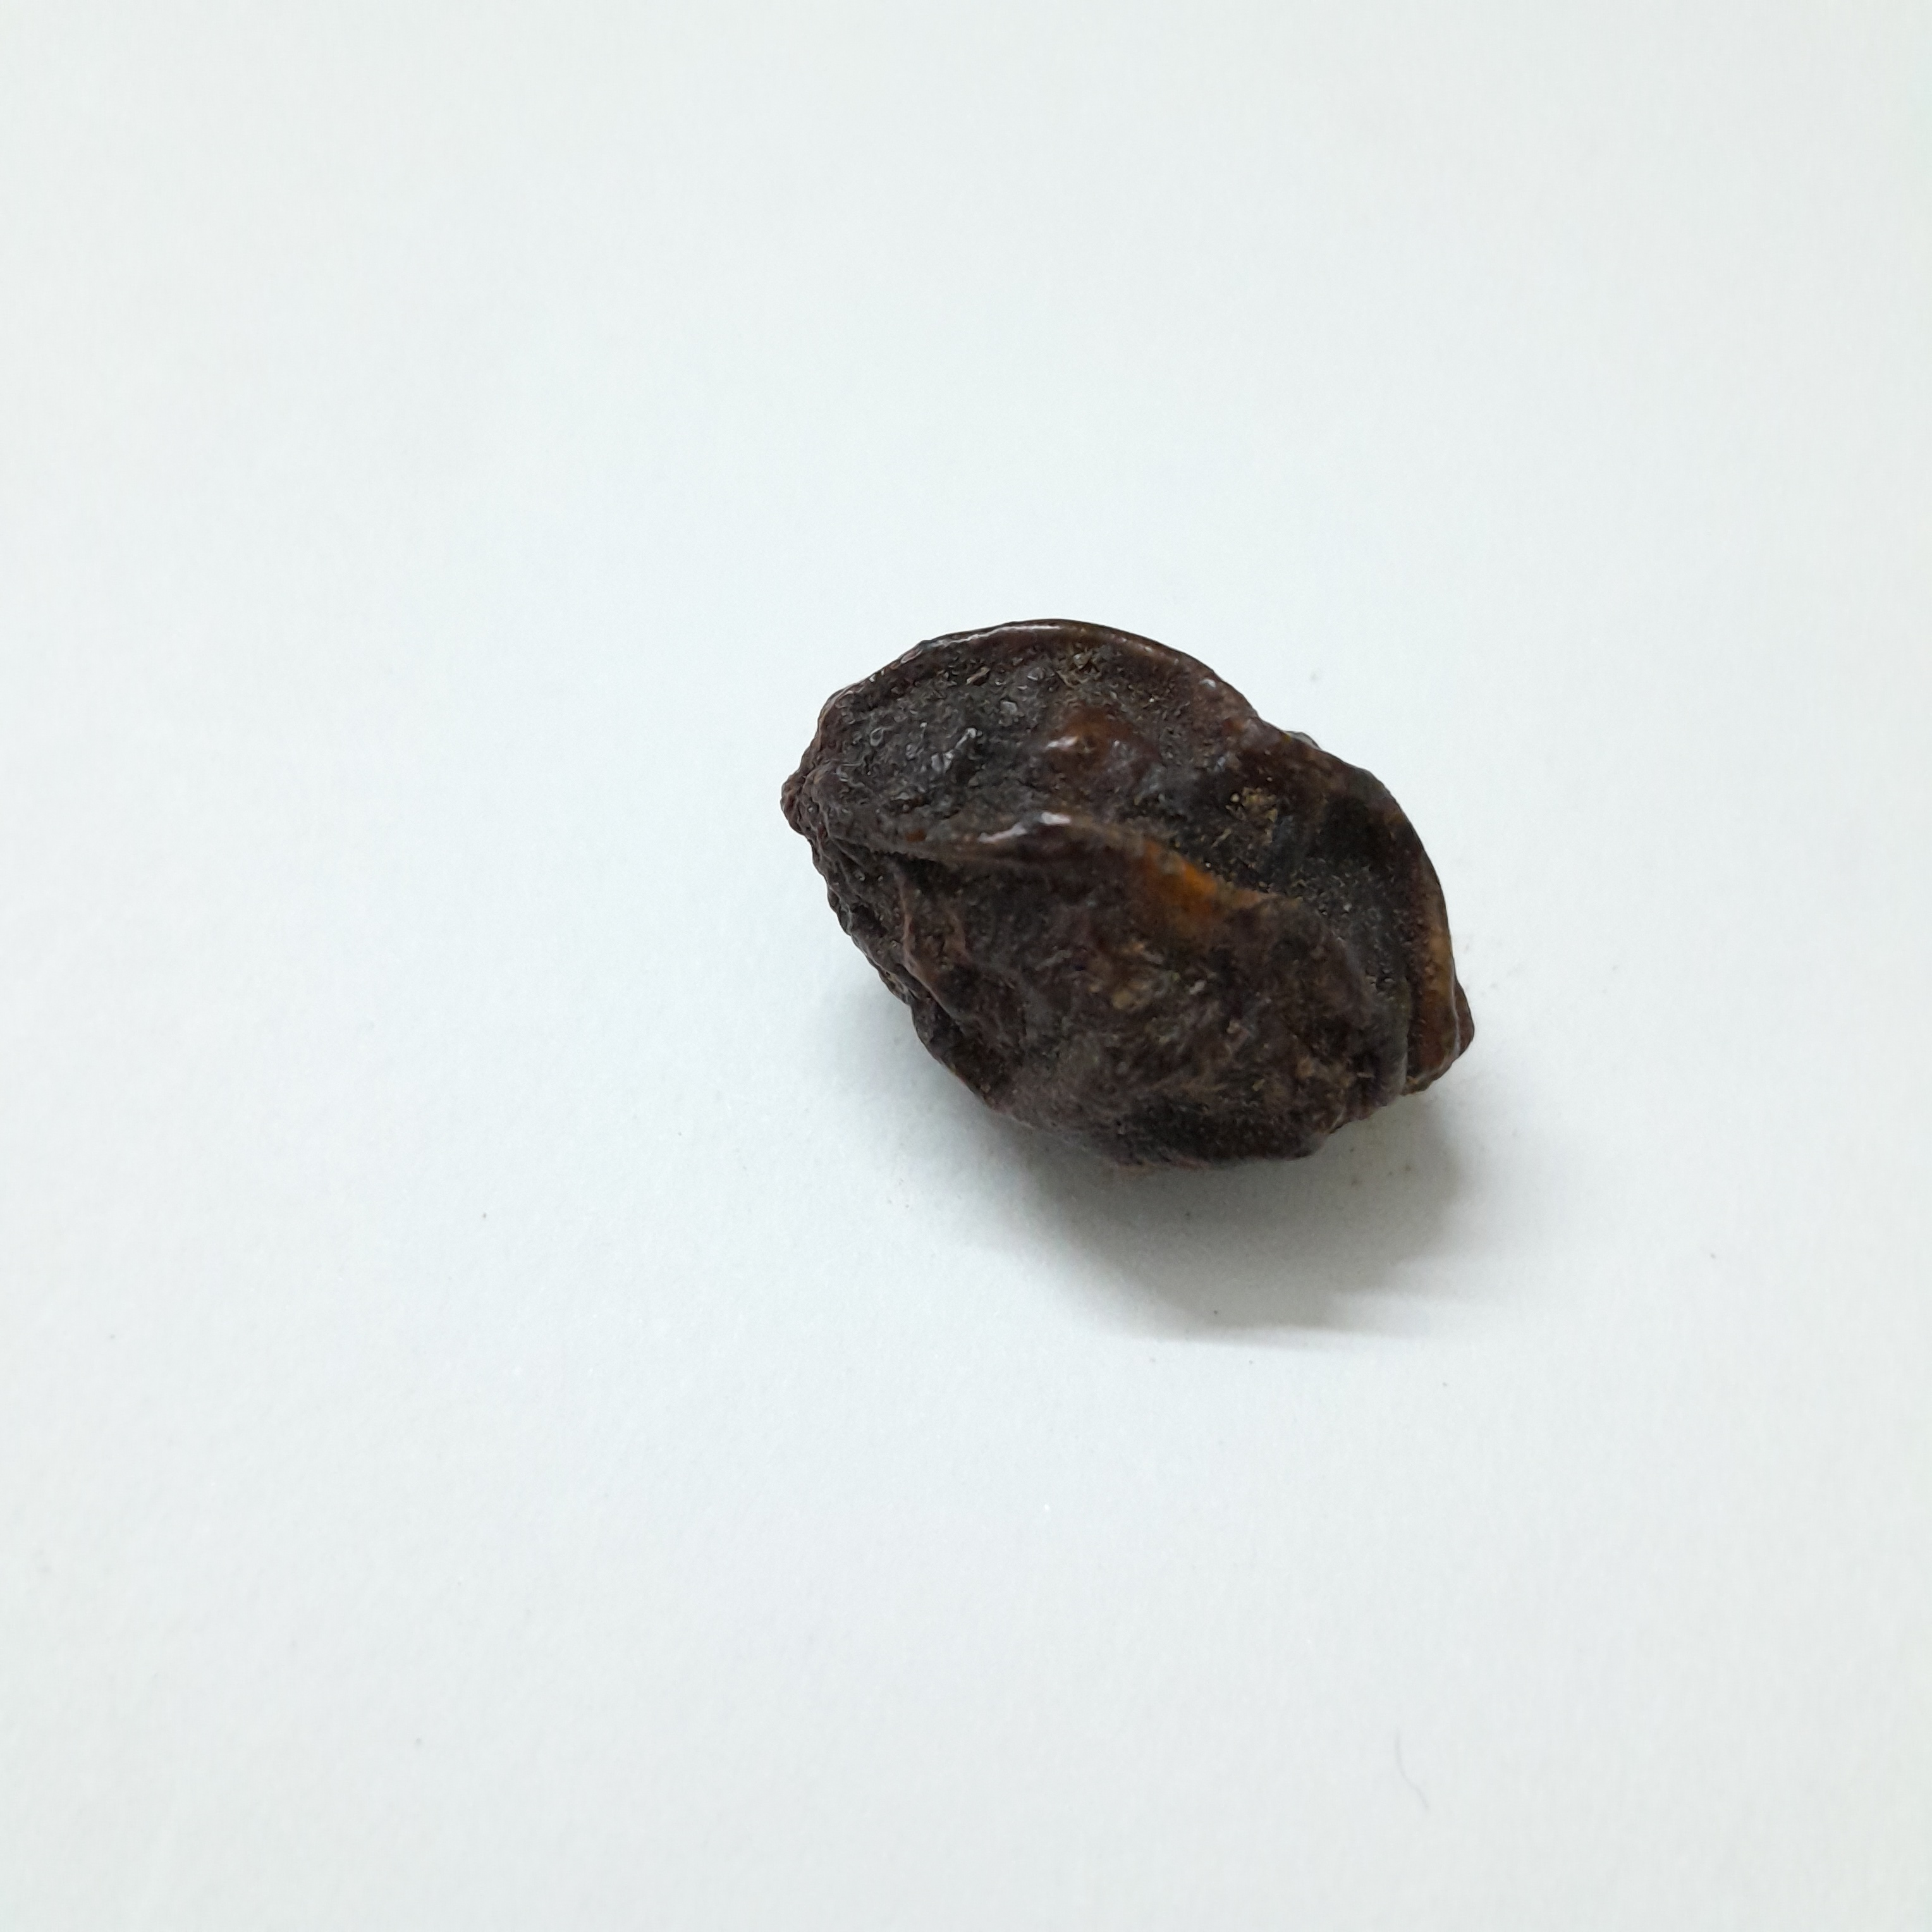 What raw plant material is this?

kadukharik
